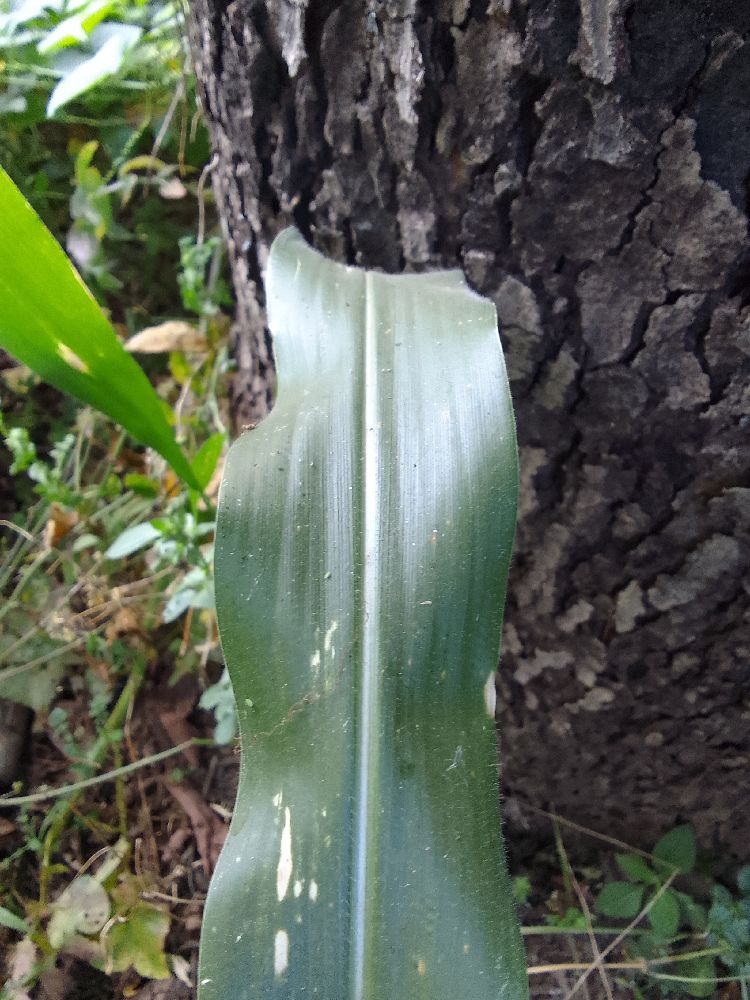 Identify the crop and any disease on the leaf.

maize, healthy
